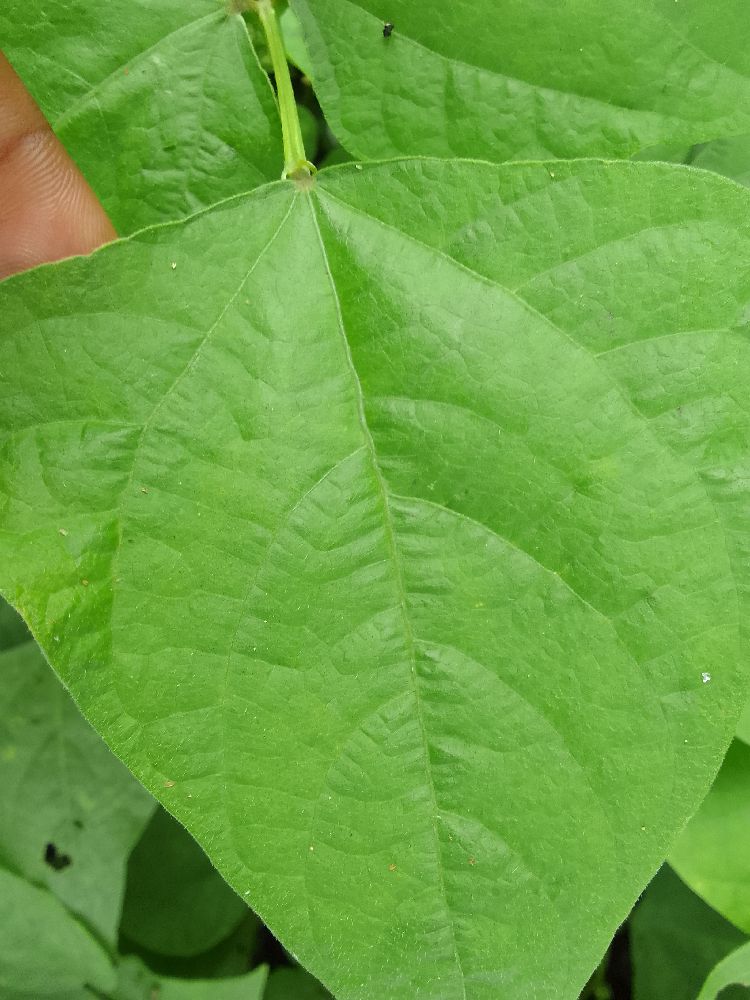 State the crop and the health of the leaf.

common bean, healthy
